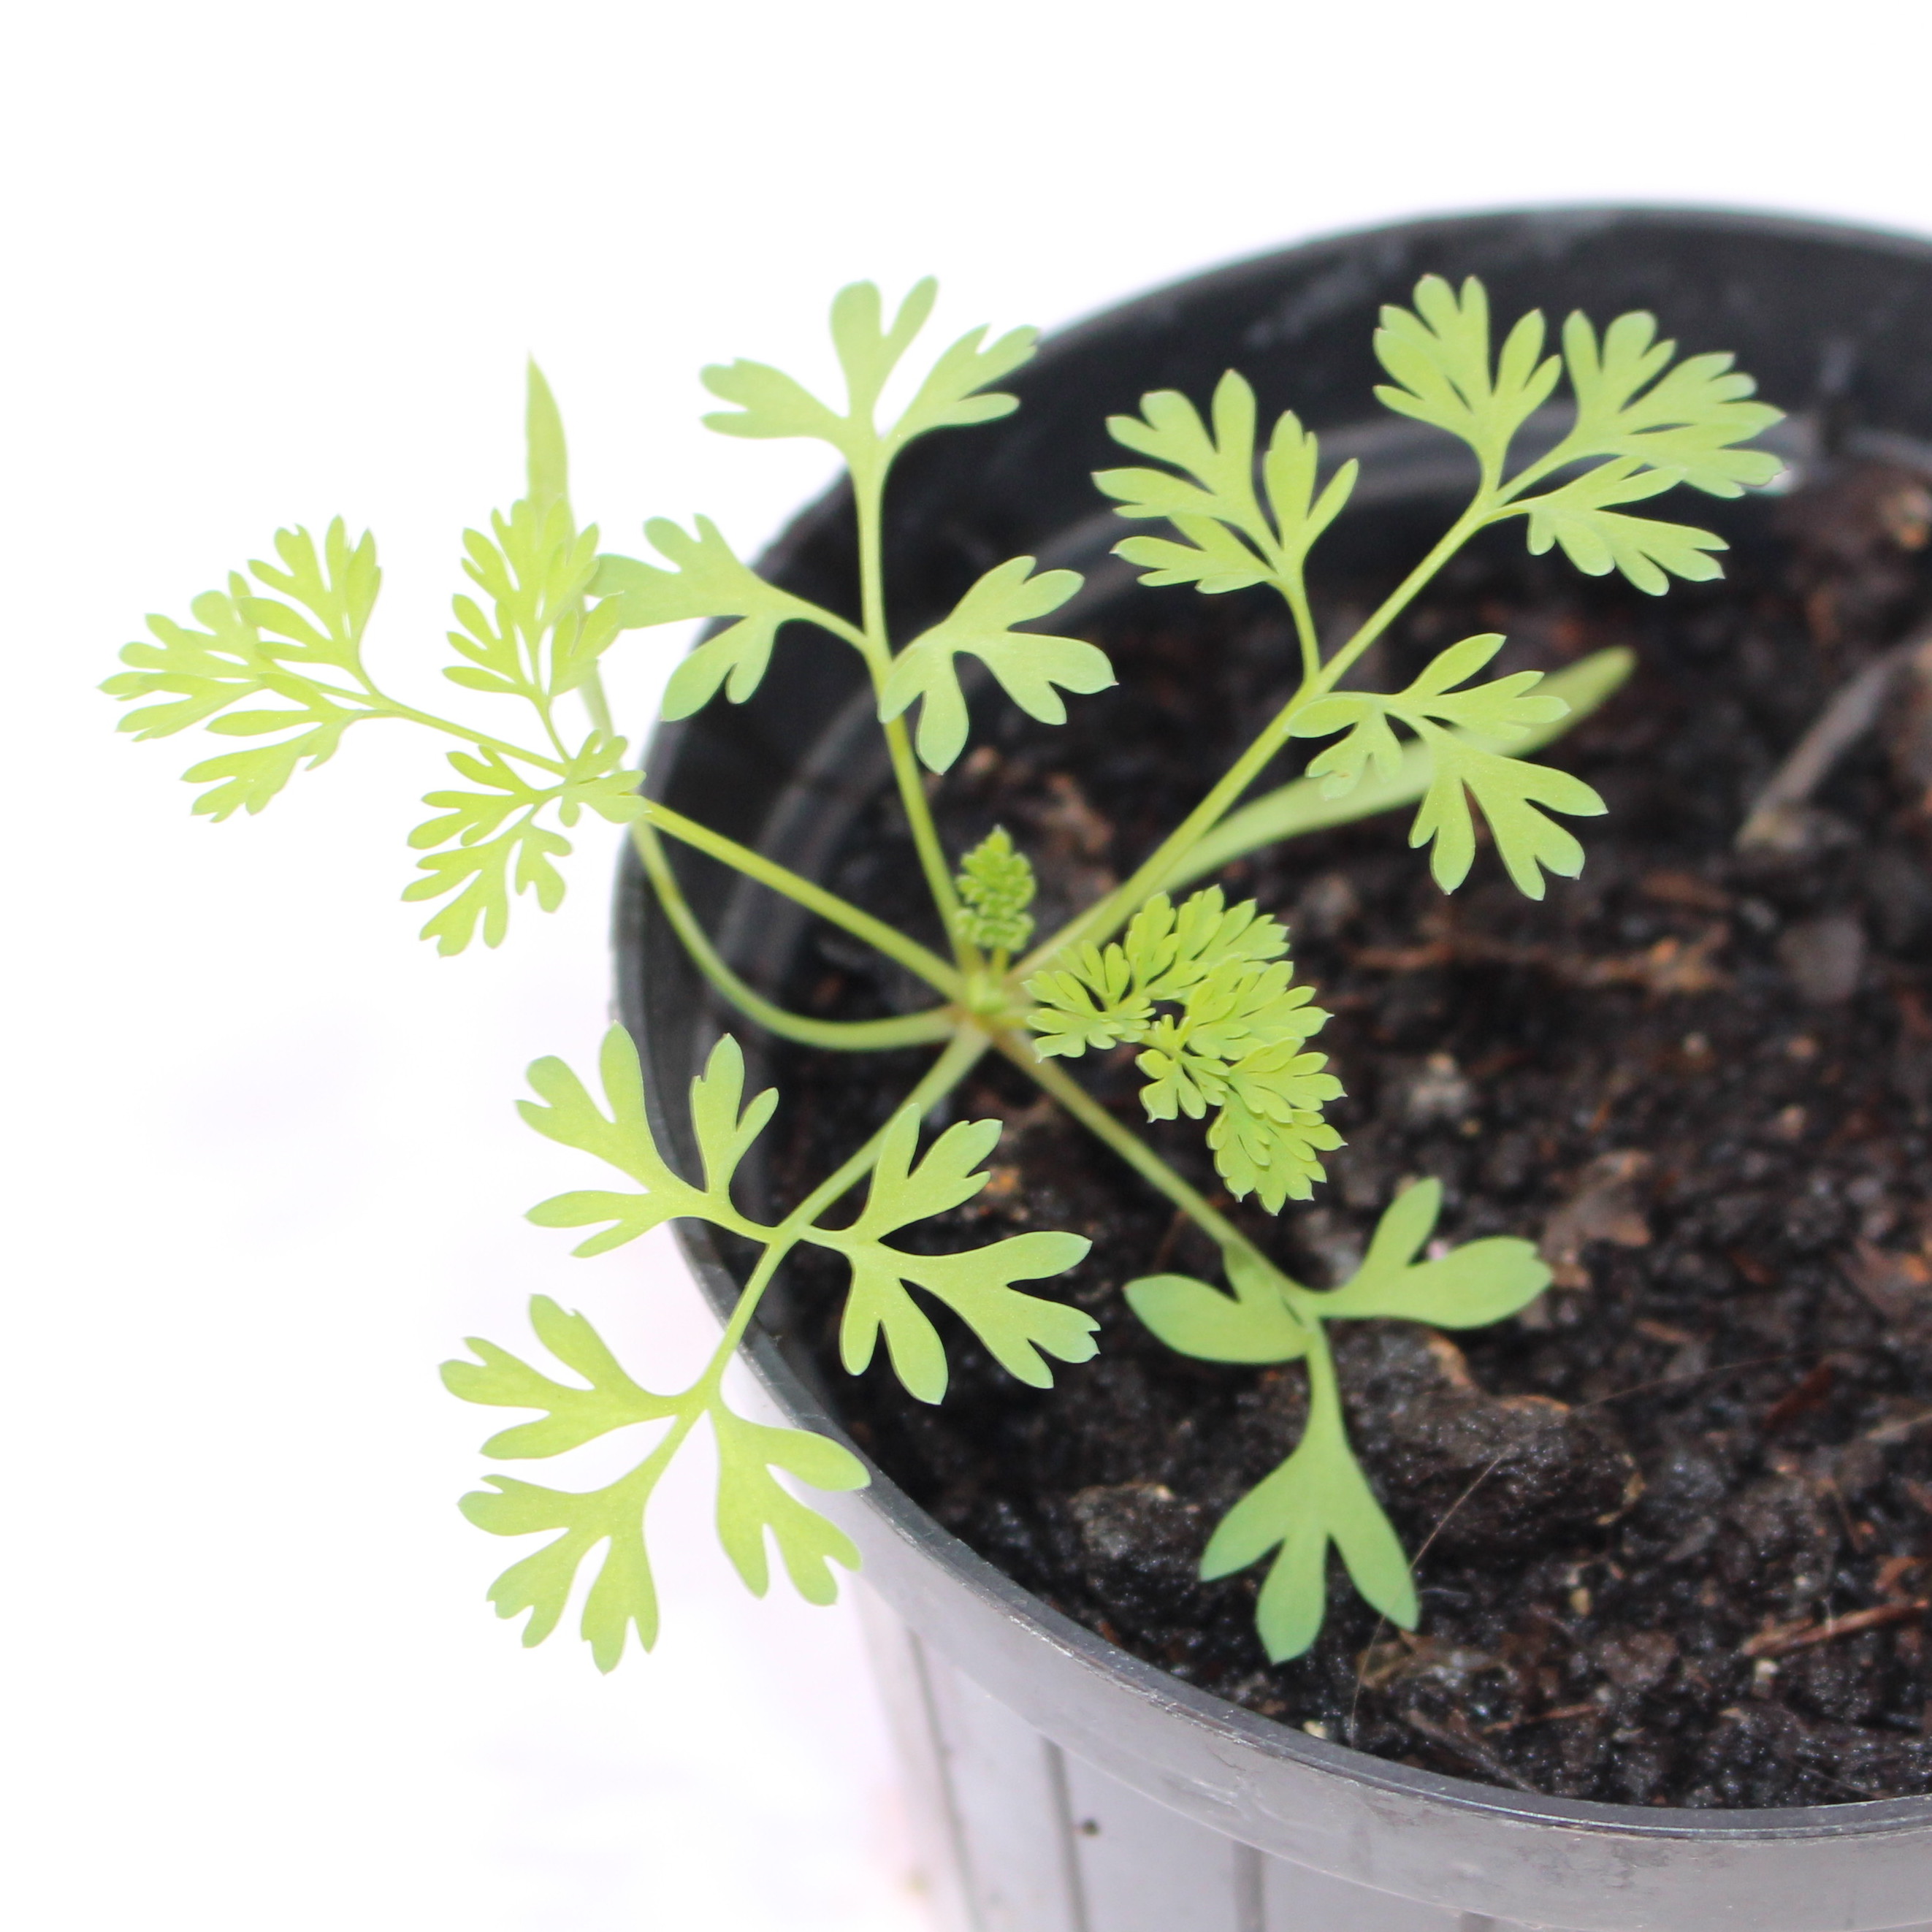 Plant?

Fumaria officinalis
